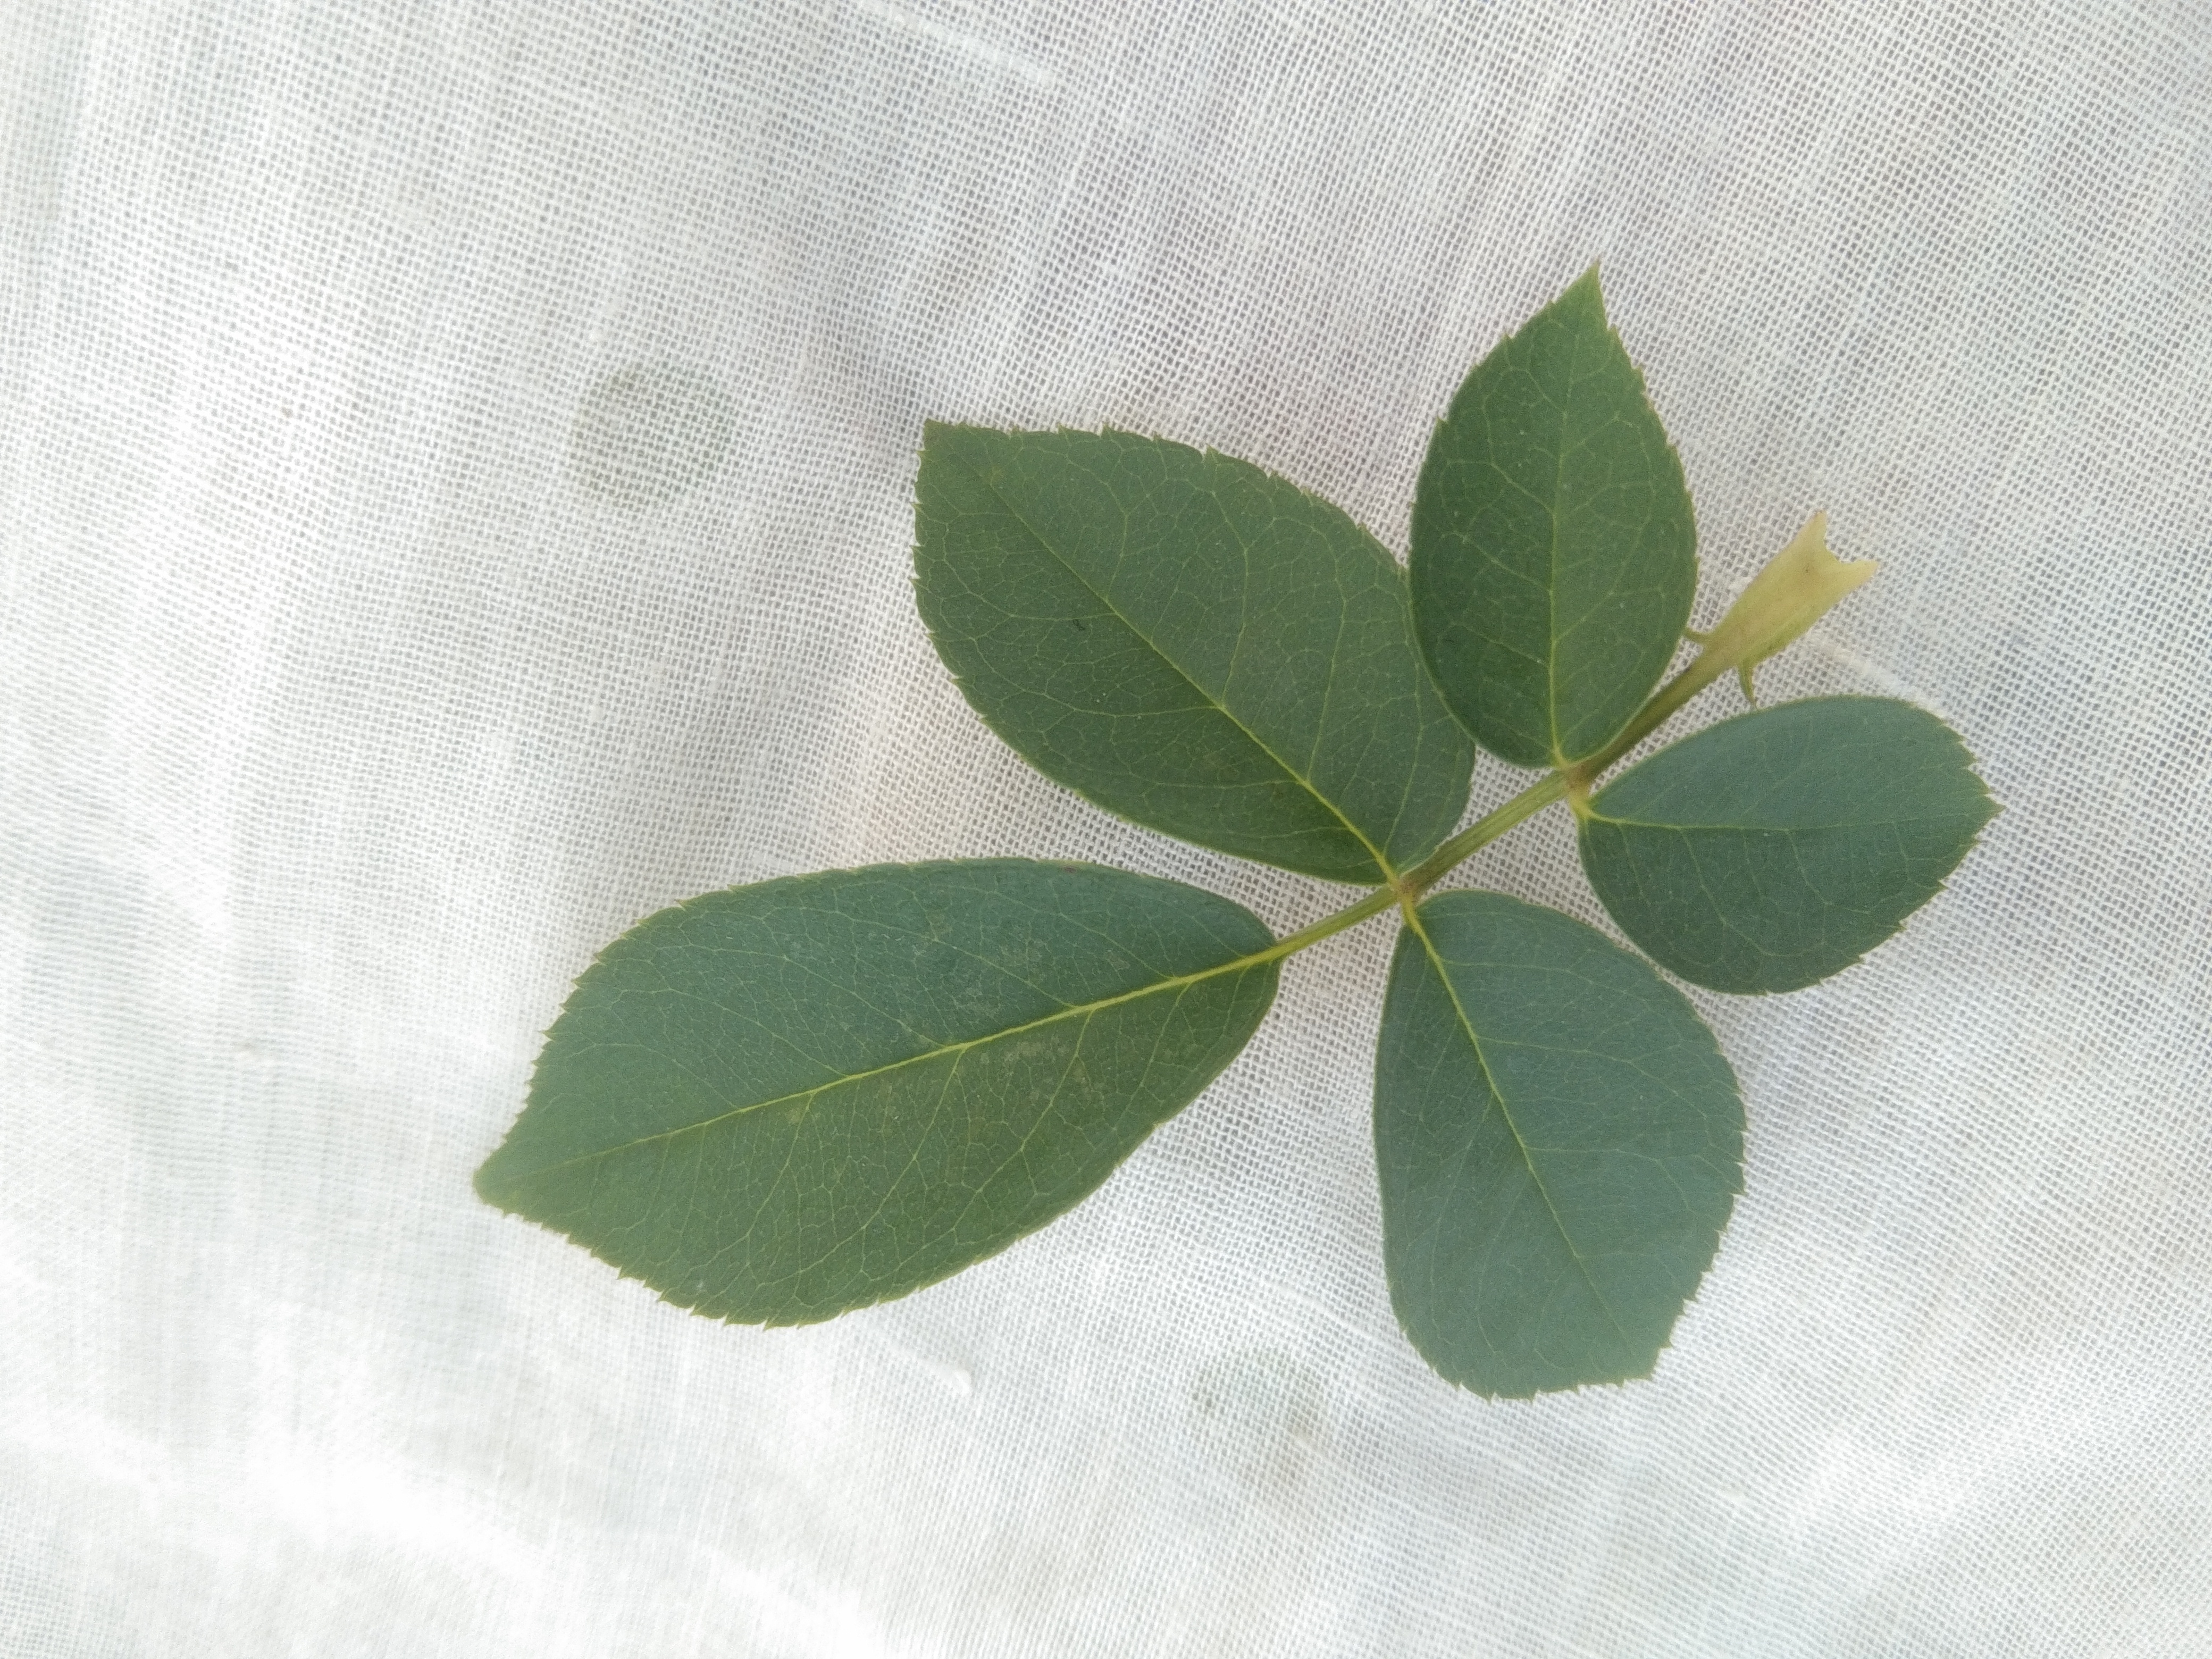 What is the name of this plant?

rose
